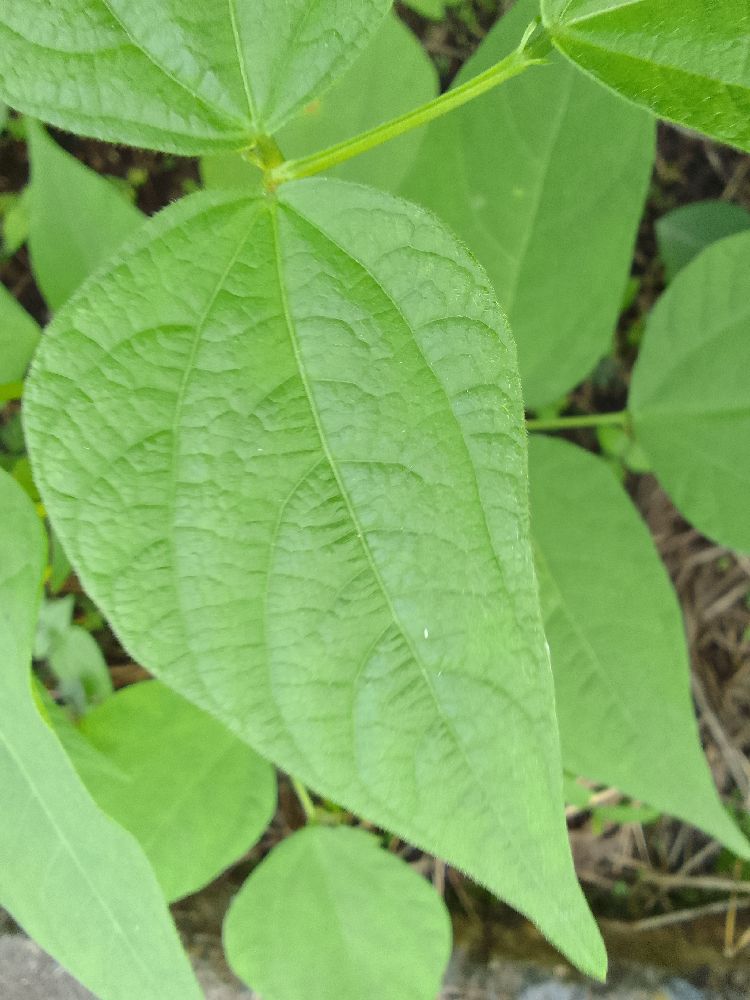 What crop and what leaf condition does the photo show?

common bean, healthy
